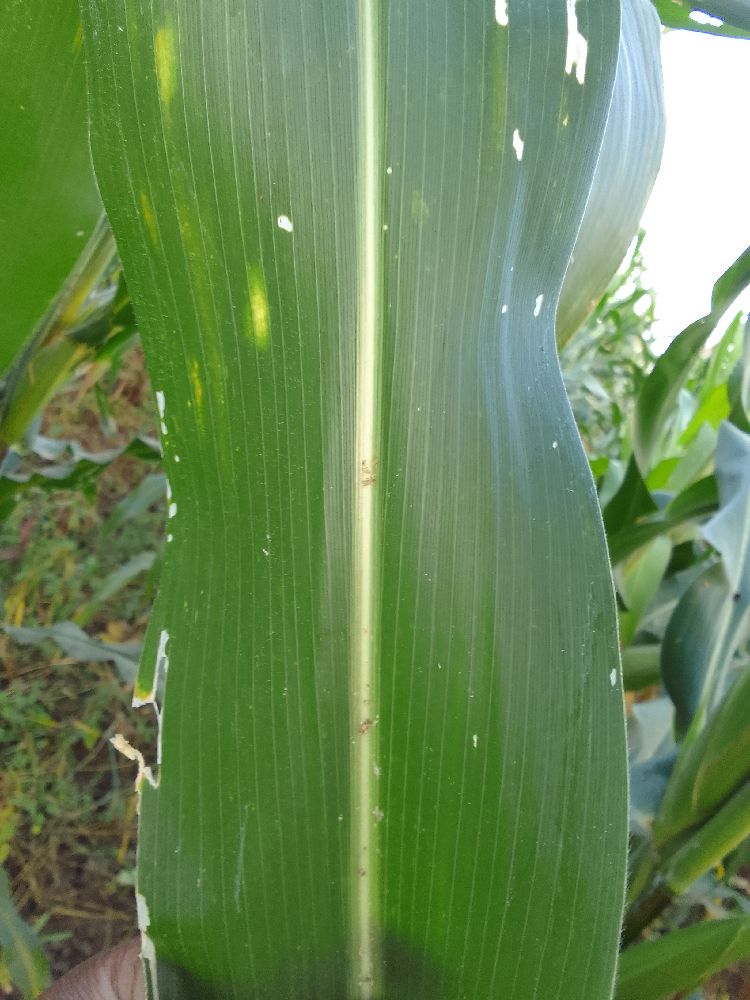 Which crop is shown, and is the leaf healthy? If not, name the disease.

maize, healthy
